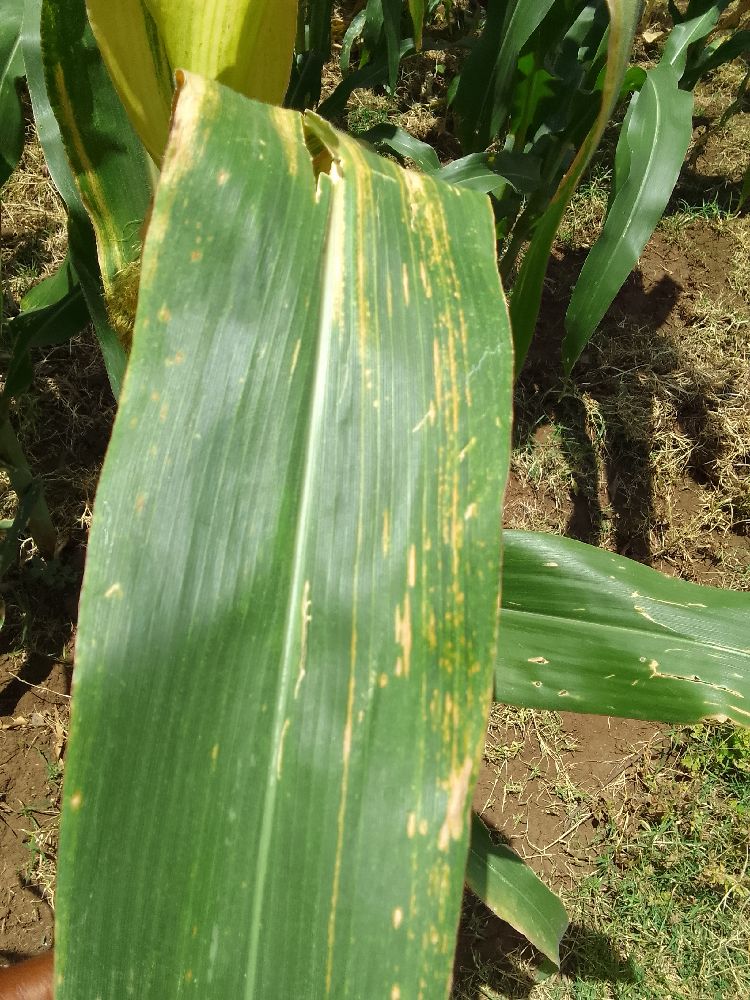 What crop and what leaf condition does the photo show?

maize, maize lethal necrosis
